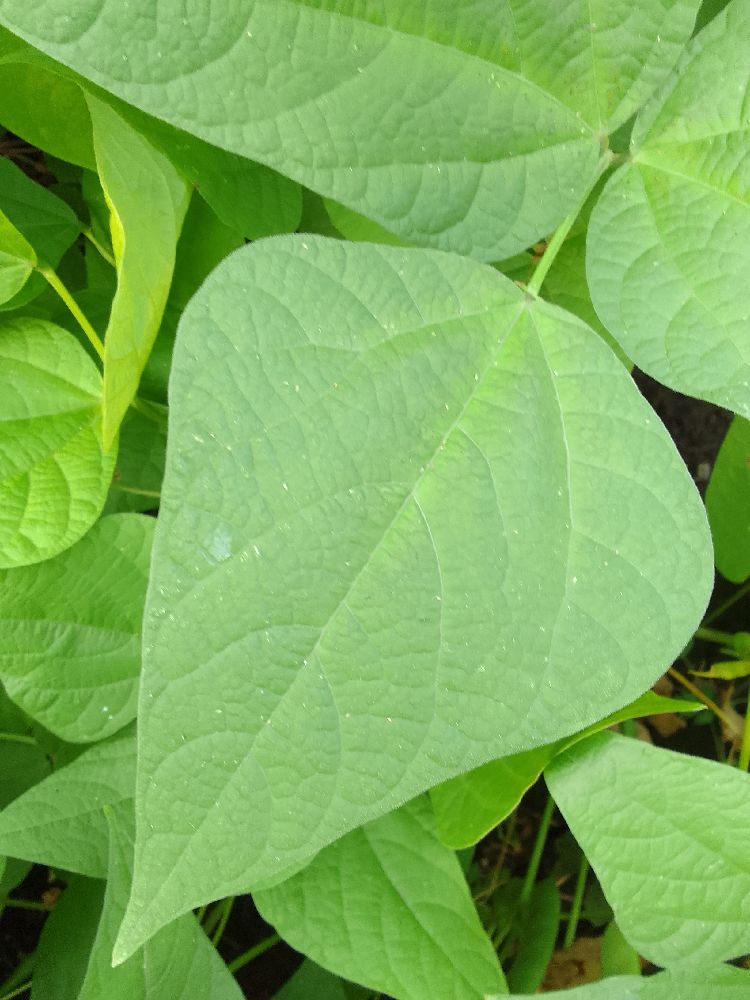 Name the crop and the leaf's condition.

common bean, healthy
